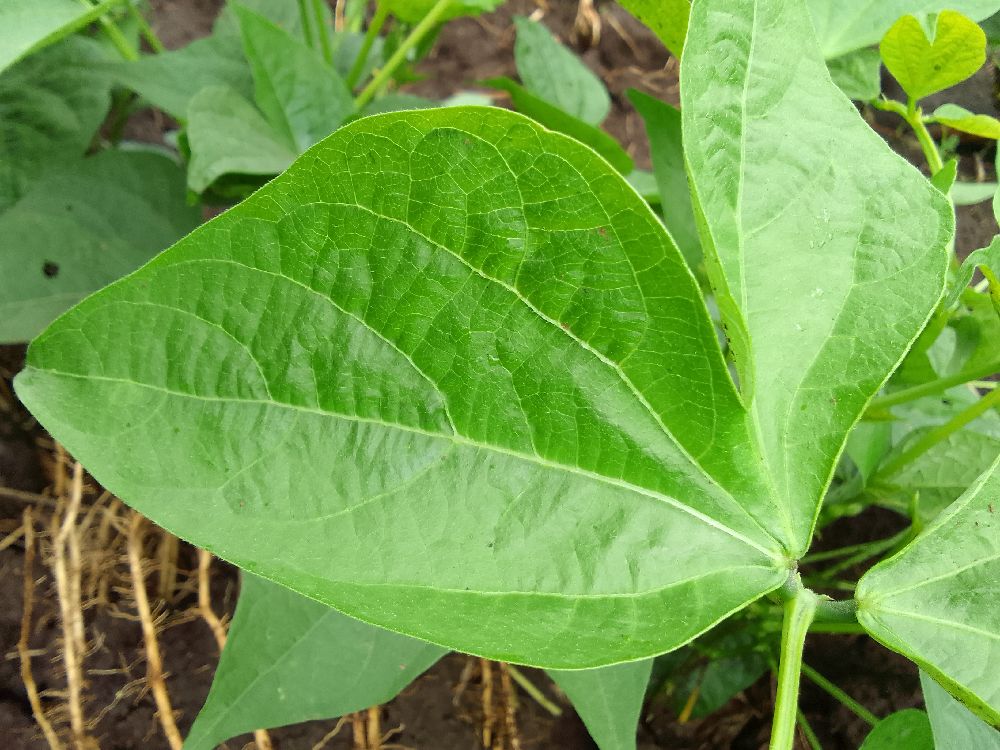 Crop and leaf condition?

common bean, healthy
